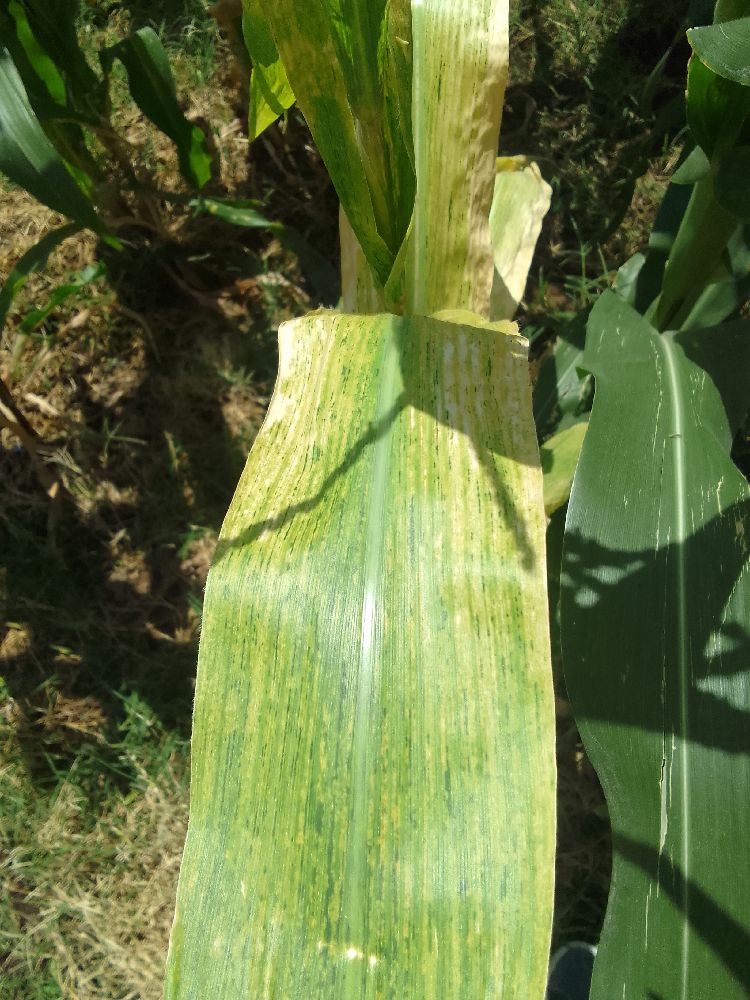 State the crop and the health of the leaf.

maize, maize lethal necrosis
